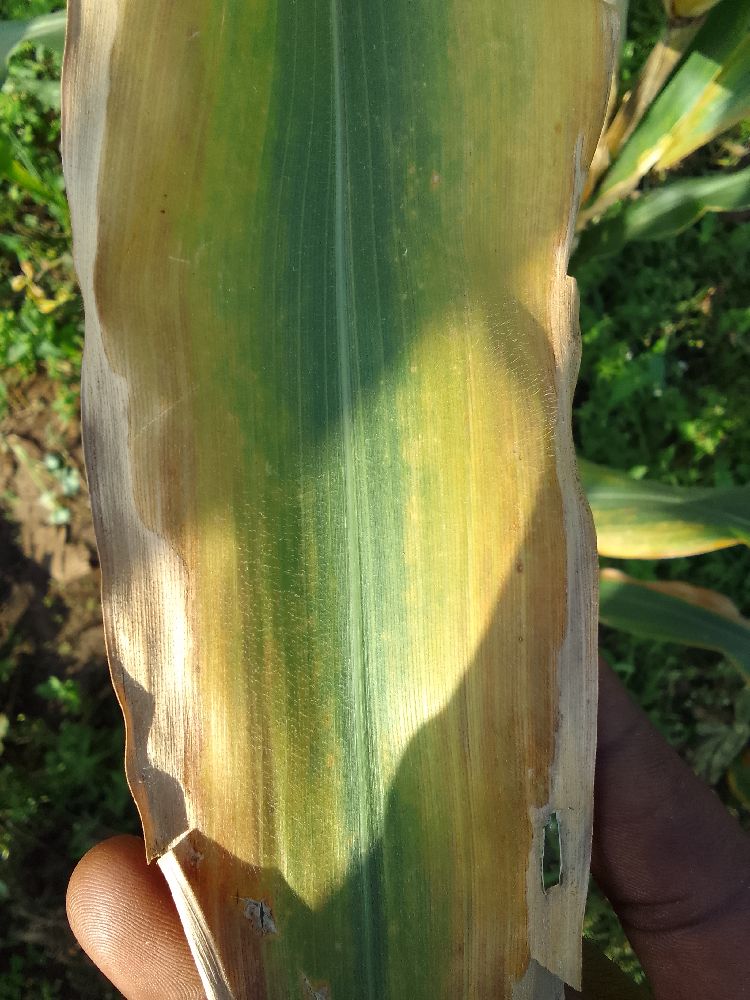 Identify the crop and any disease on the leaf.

maize, maize lethal necrosis
